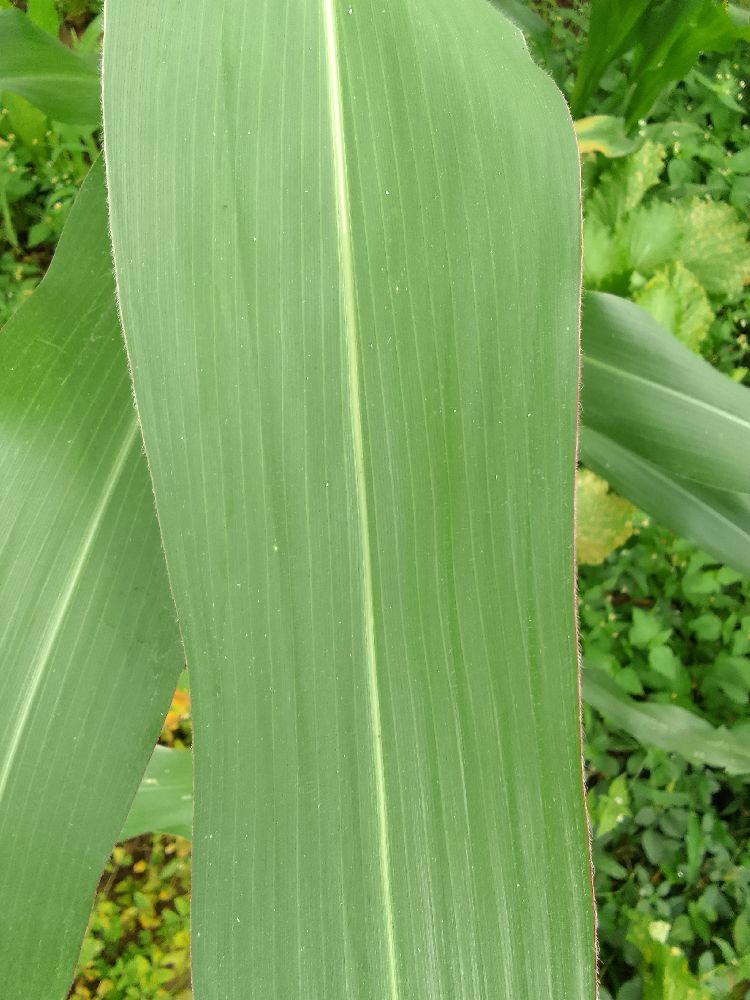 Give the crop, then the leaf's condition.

maize, healthy
